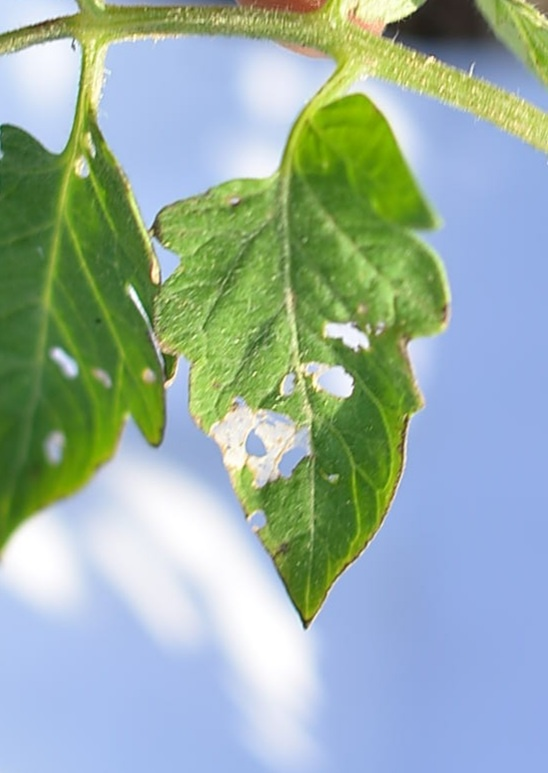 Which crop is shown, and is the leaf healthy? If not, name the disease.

tomato, infected
